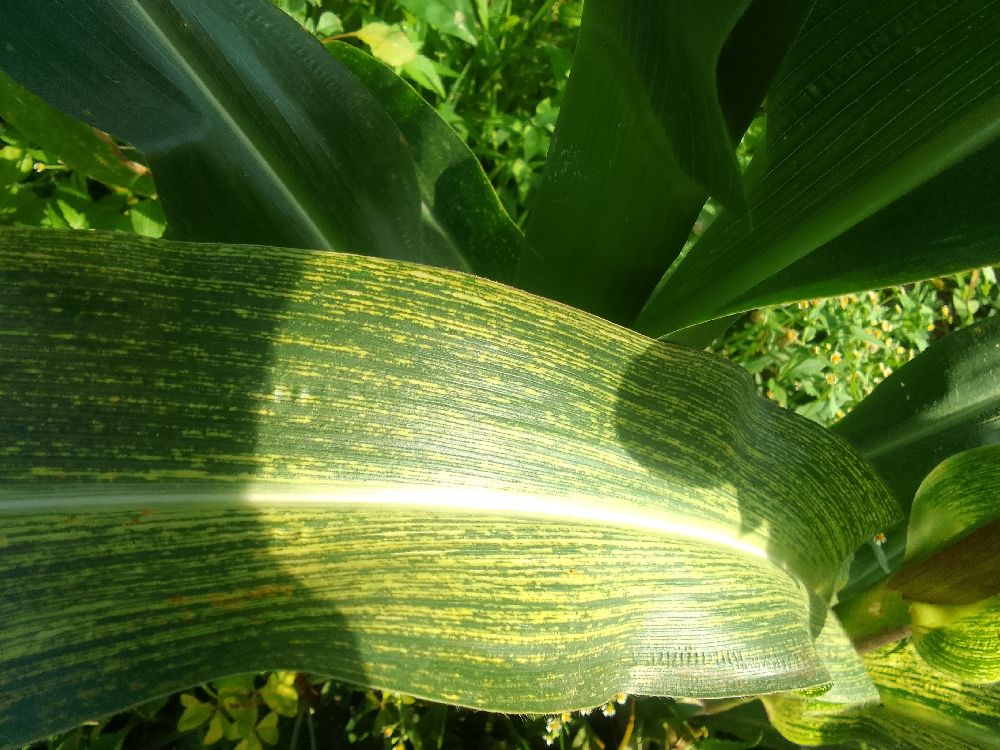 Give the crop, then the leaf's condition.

maize, maize streak virus
